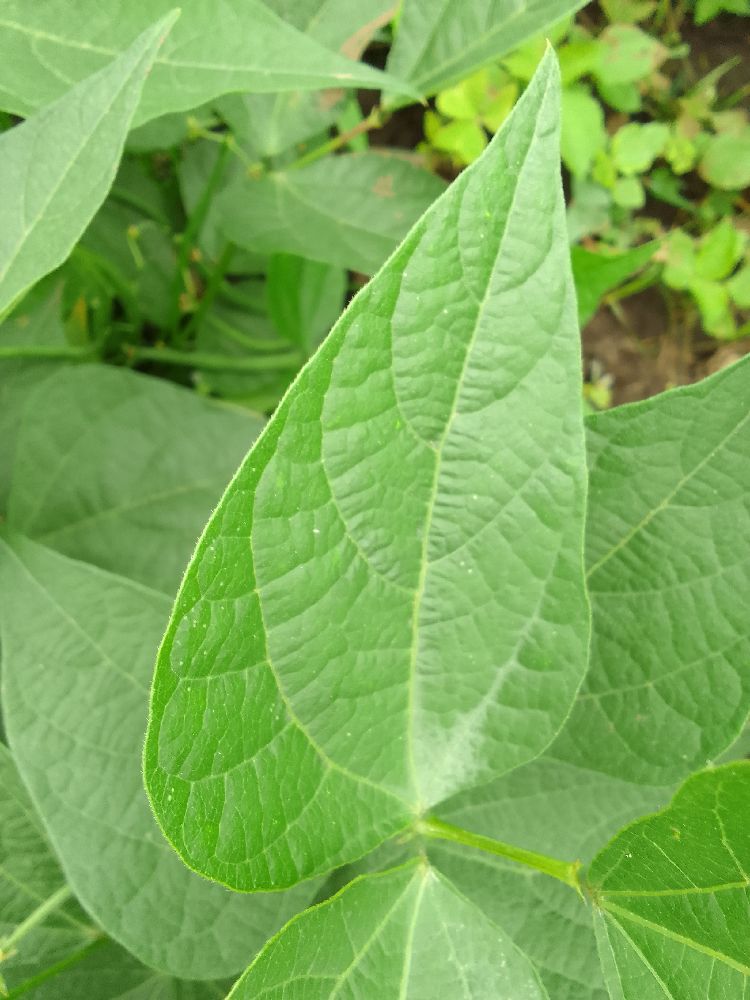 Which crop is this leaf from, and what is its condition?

common bean, healthy
